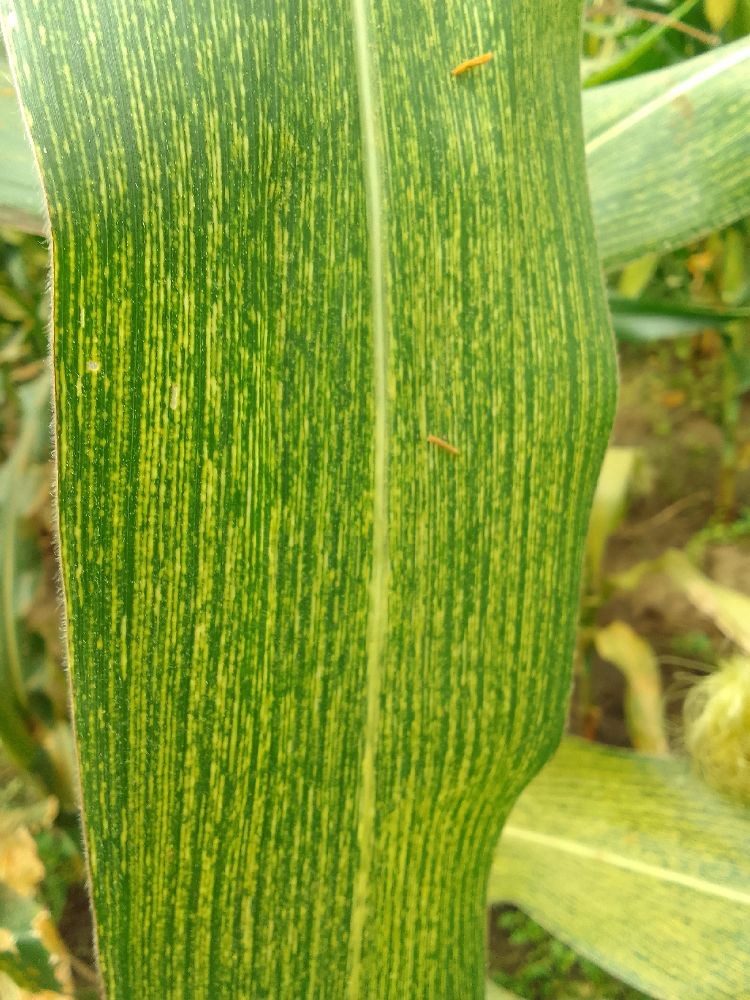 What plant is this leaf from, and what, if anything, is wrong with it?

maize, maize streak virus
